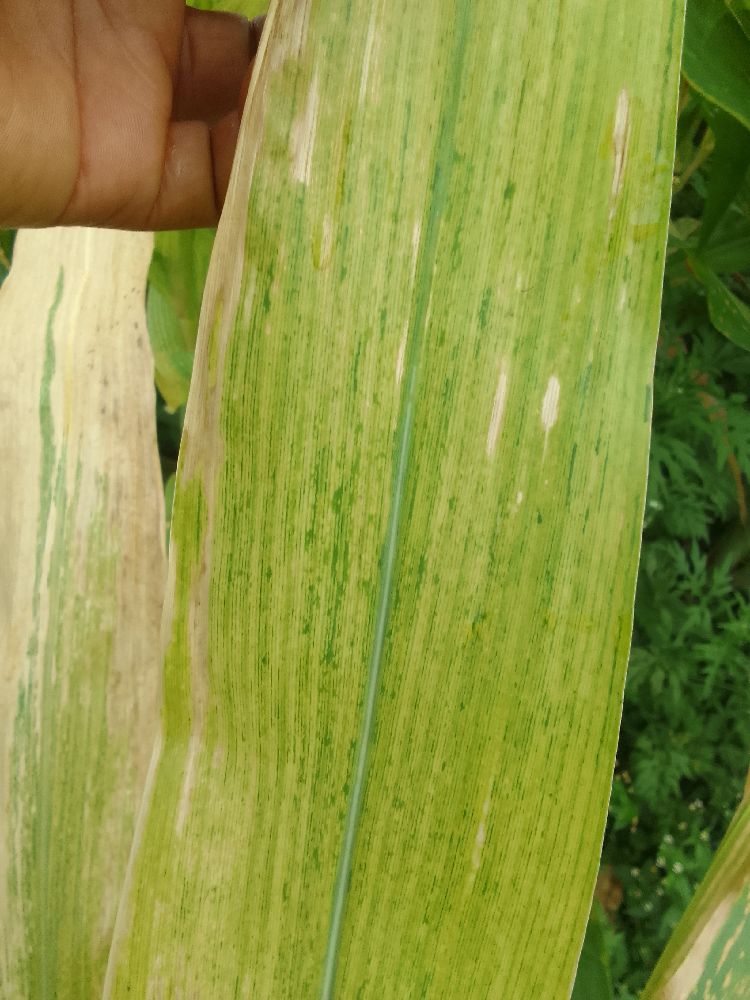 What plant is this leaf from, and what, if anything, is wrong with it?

maize, maize lethal necrosis
